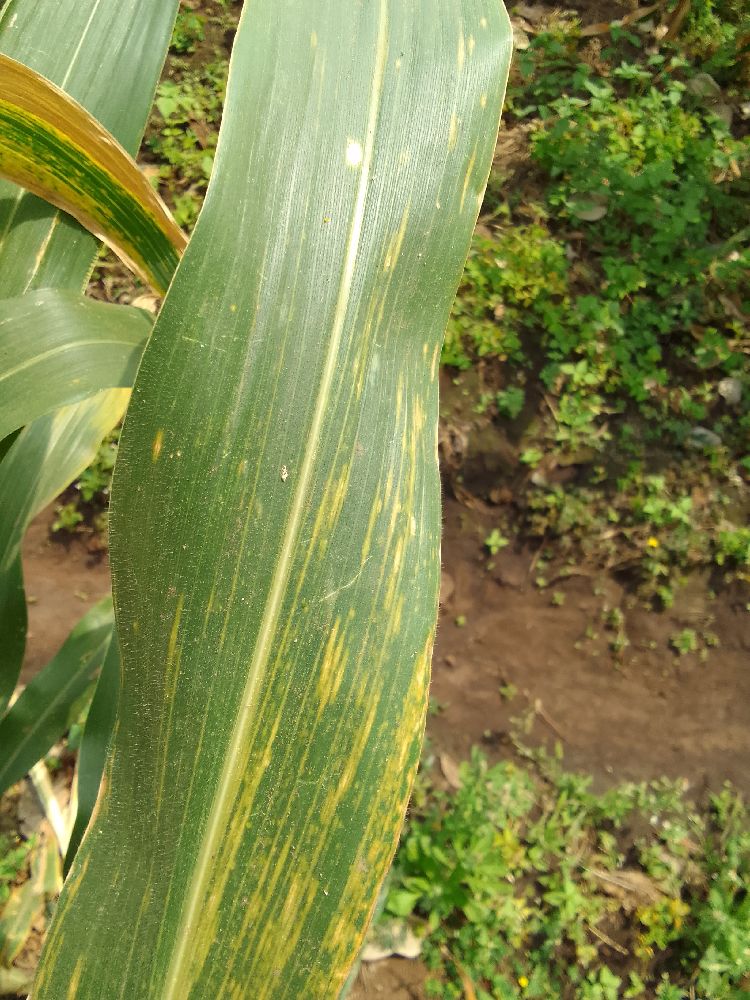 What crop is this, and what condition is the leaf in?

maize, maize lethal necrosis
